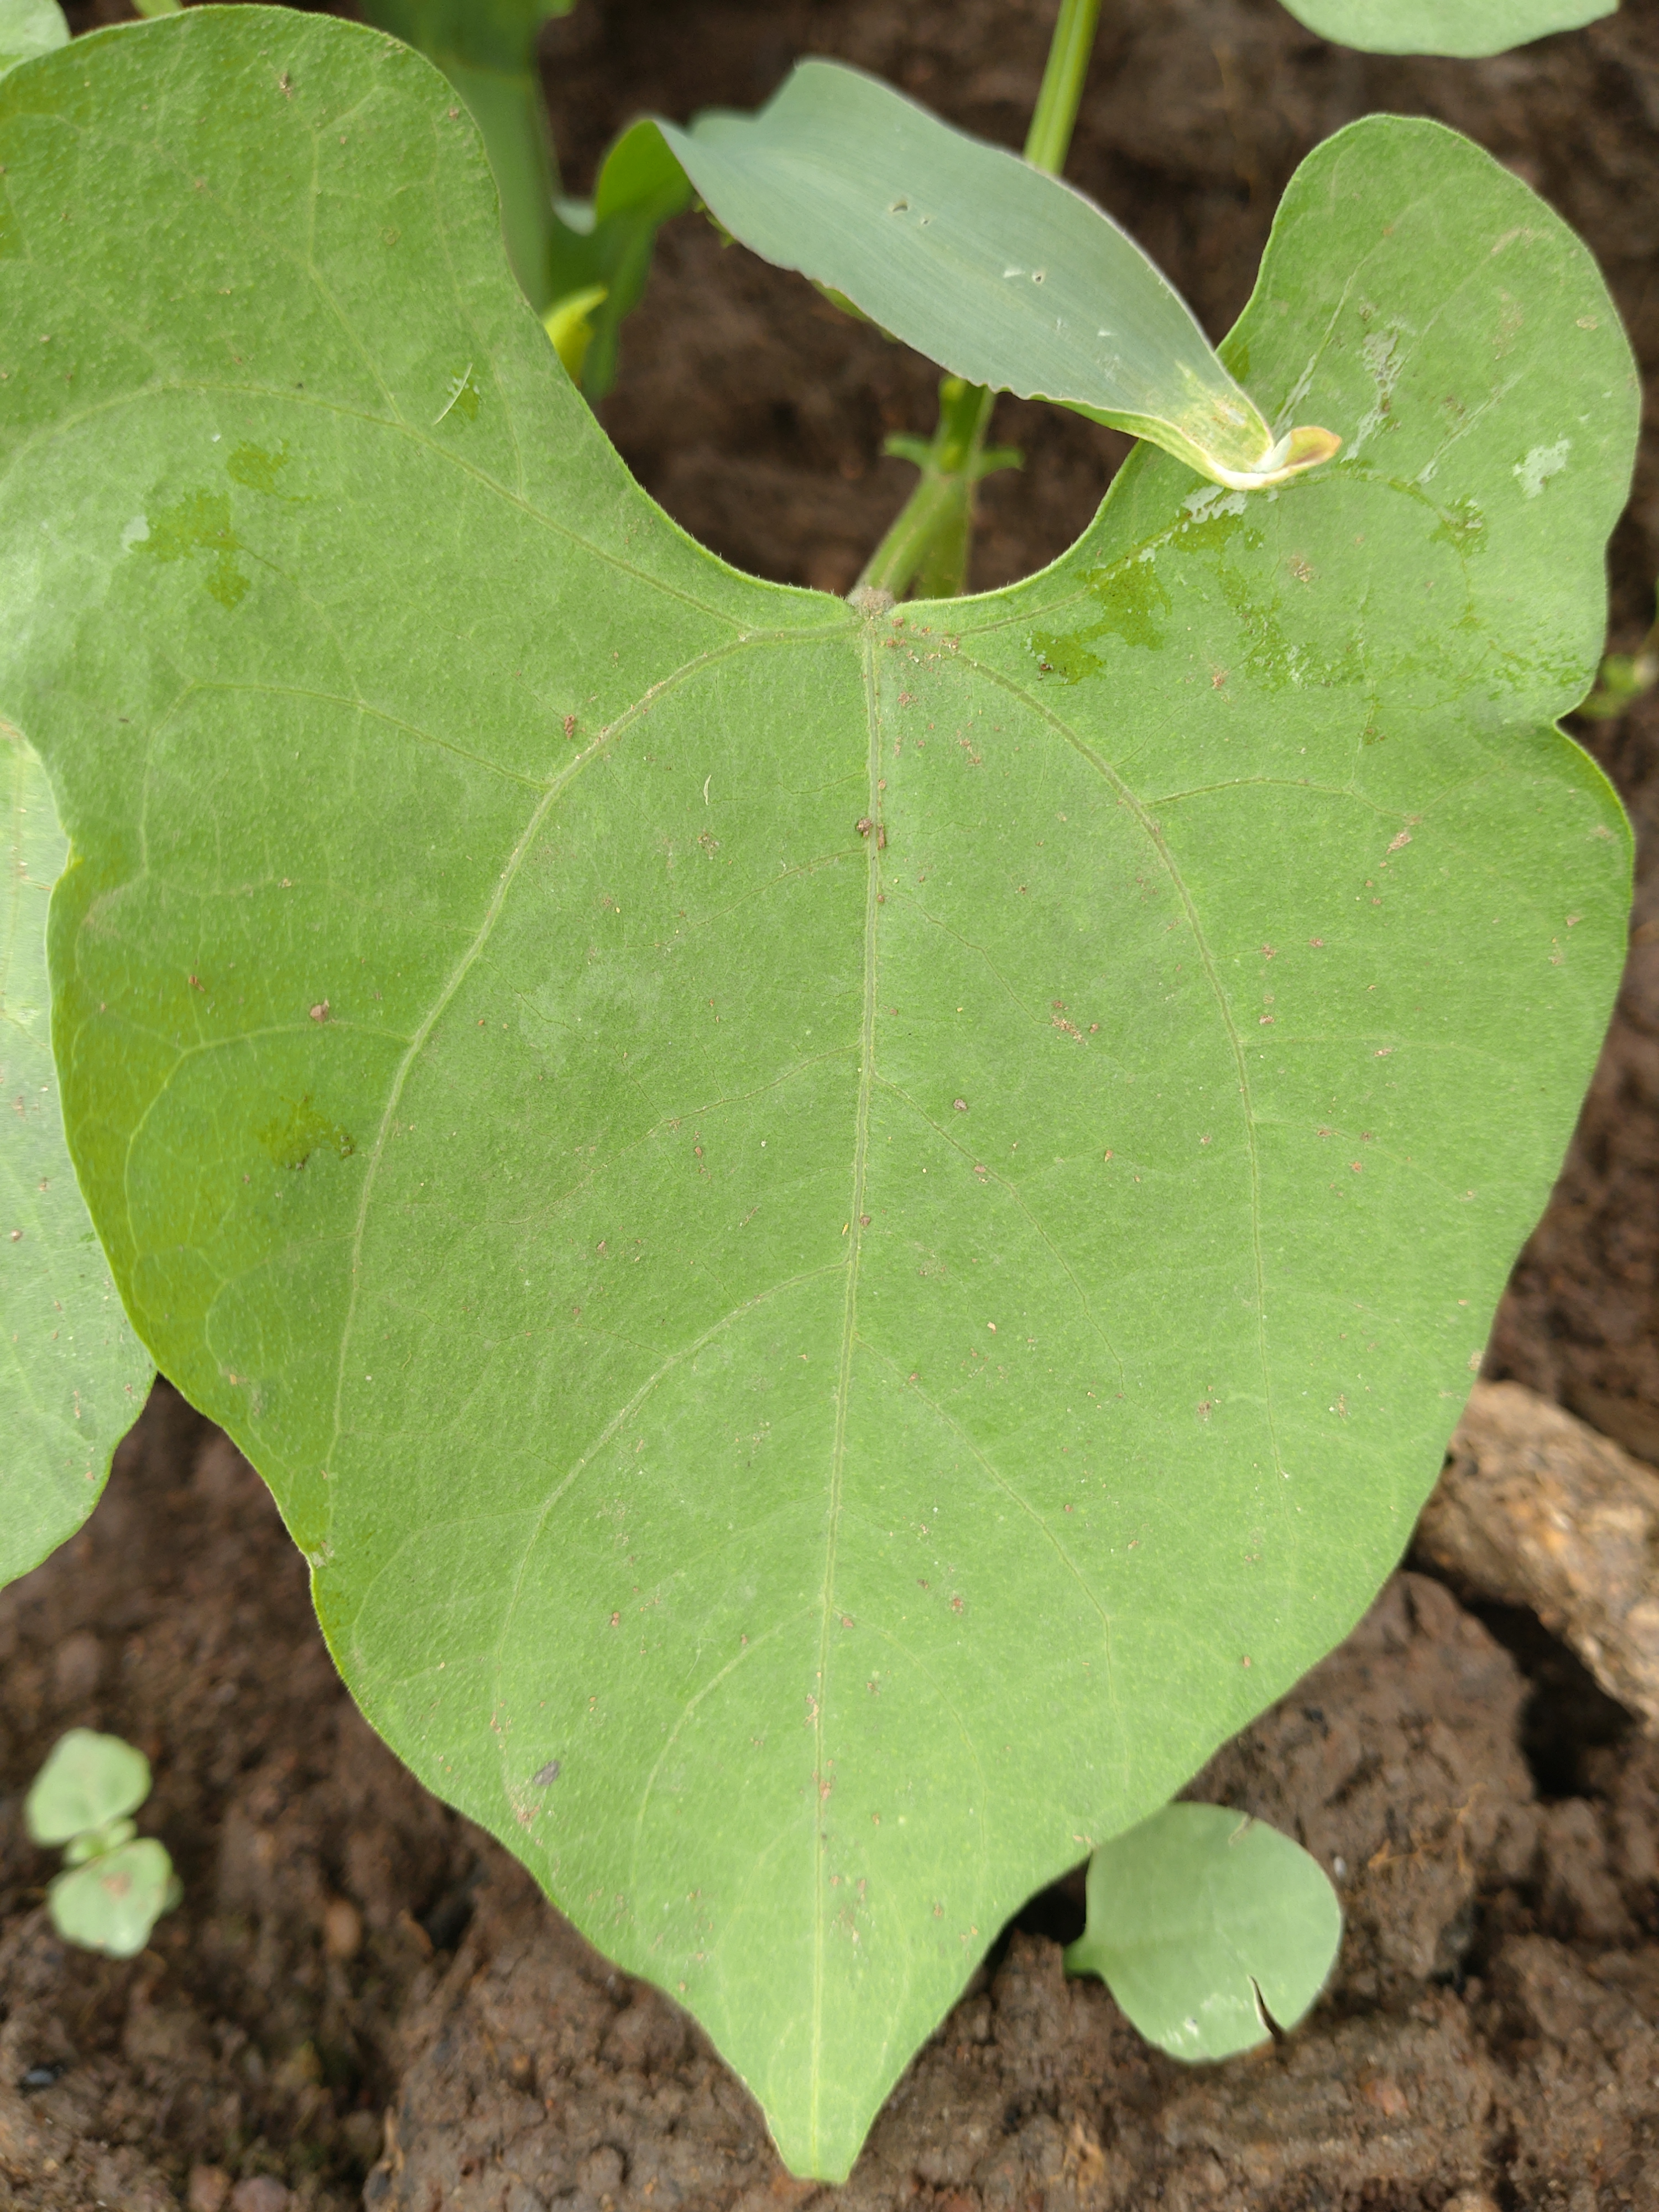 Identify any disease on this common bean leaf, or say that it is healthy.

healthy
